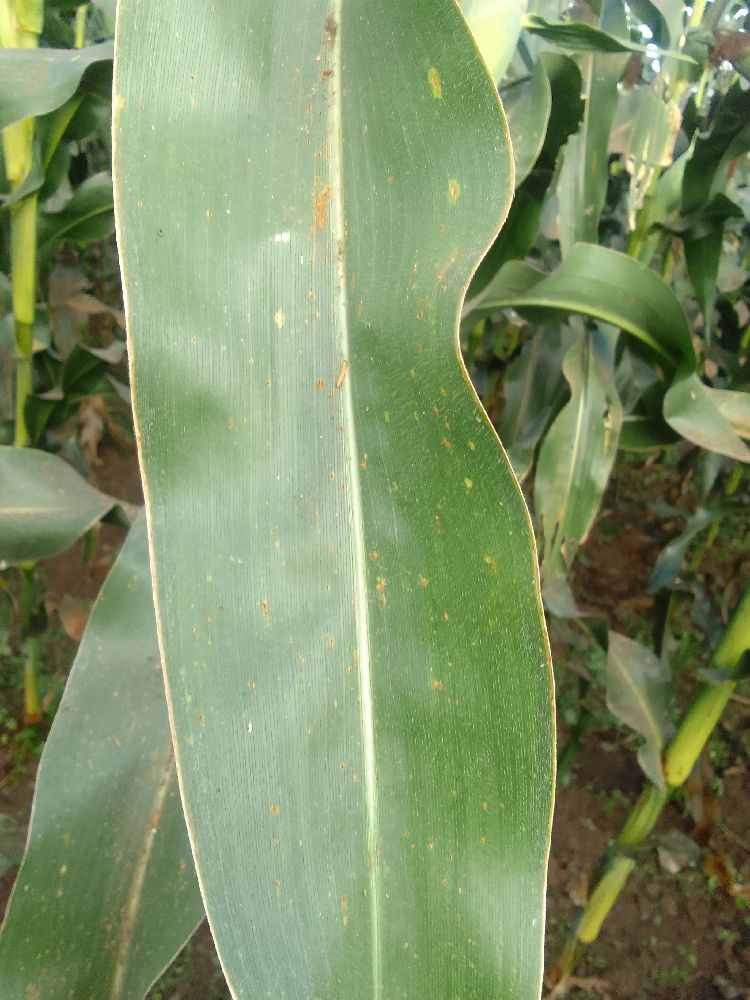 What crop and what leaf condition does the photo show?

maize, healthy
